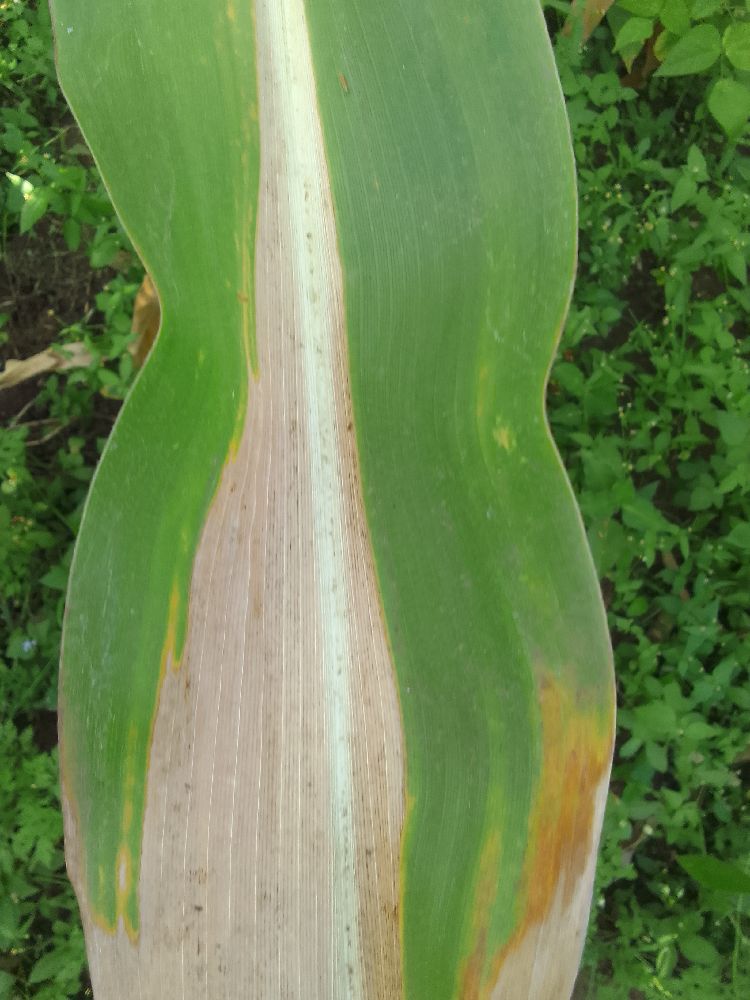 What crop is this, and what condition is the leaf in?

maize, maize lethal necrosis
